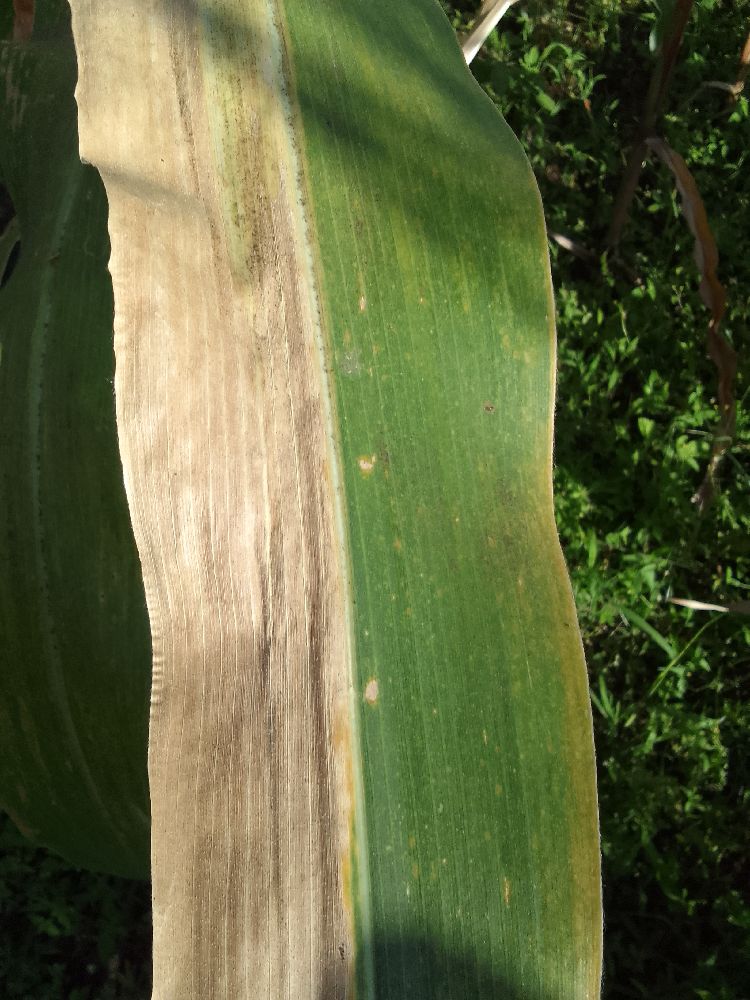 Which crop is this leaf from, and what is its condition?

maize, maize lethal necrosis
